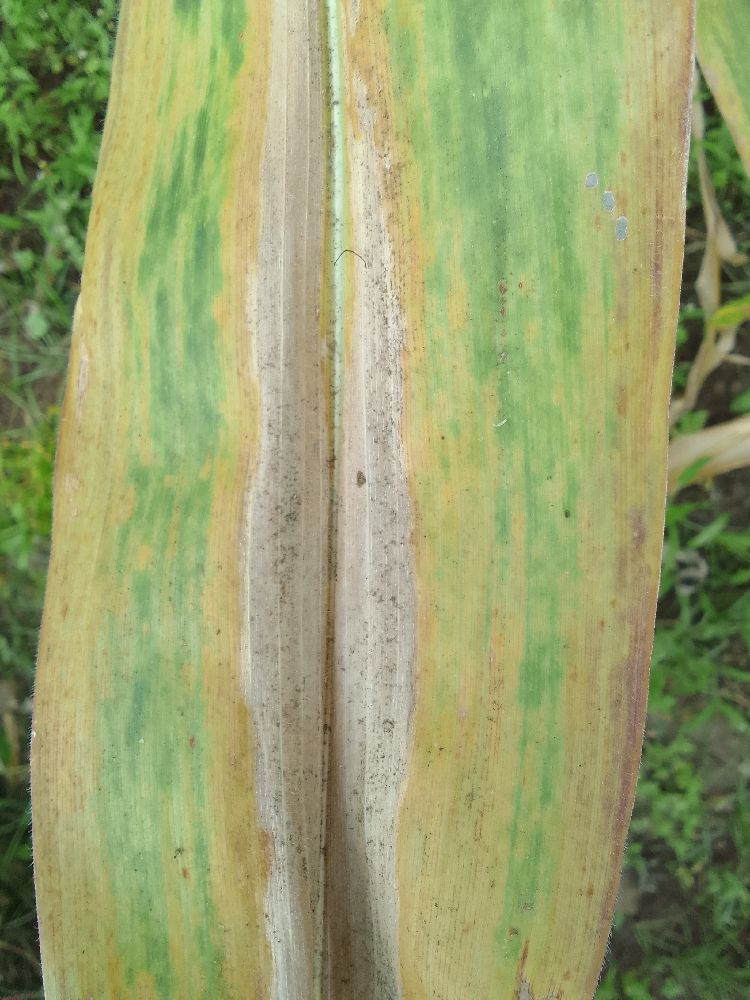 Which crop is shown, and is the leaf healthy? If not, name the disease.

maize, maize lethal necrosis
